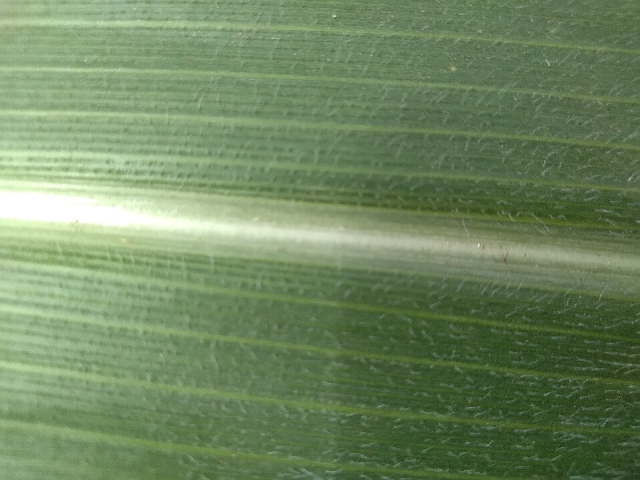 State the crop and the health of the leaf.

maize, healthy
